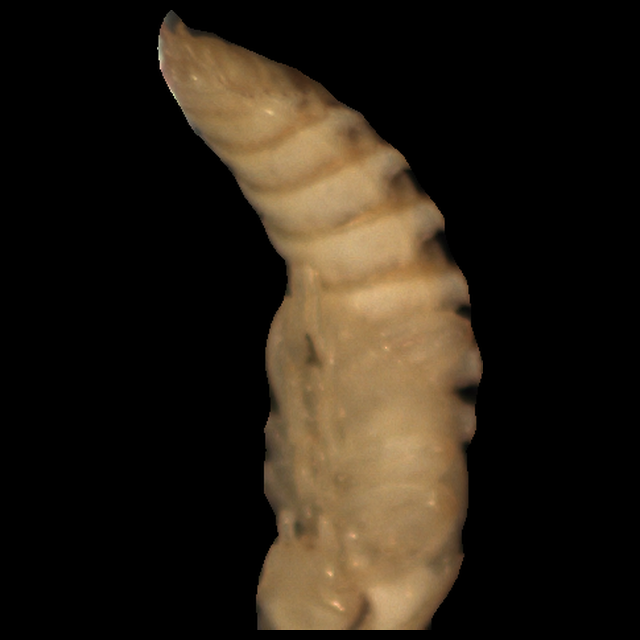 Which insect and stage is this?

mealworm pupa
